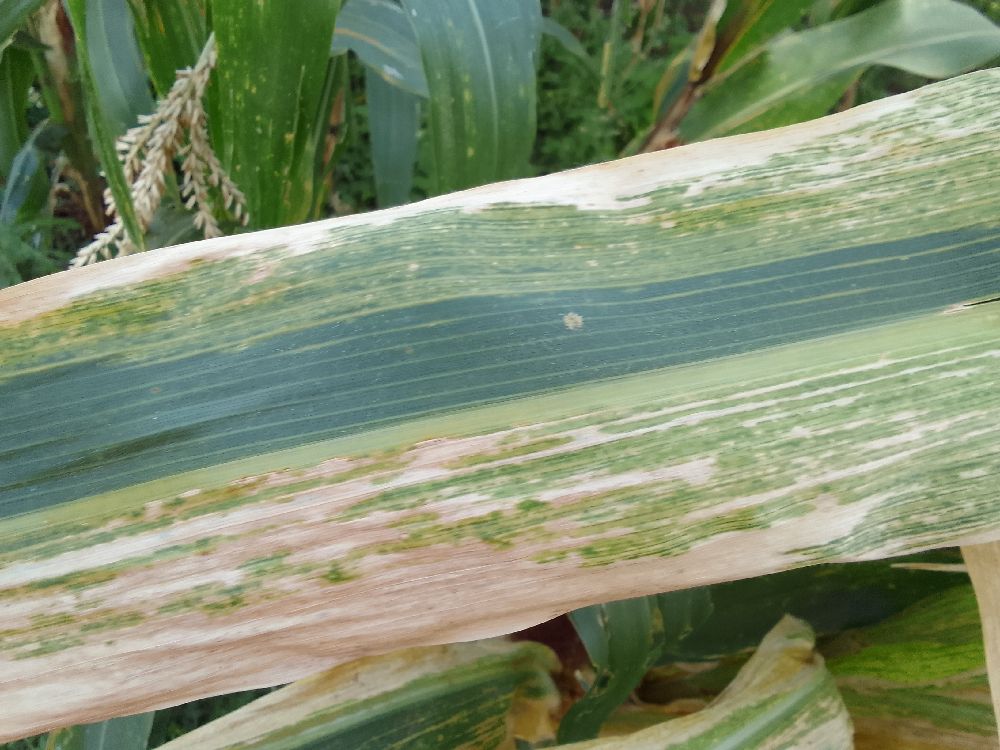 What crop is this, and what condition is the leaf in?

maize, maize lethal necrosis
